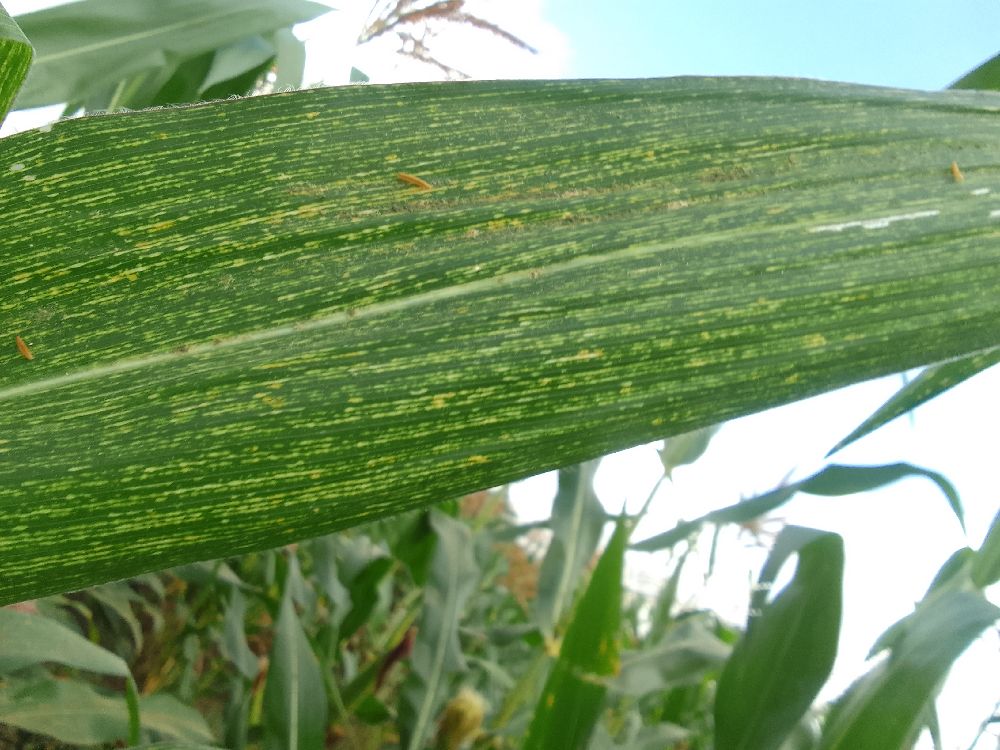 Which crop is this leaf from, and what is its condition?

maize, maize streak virus
